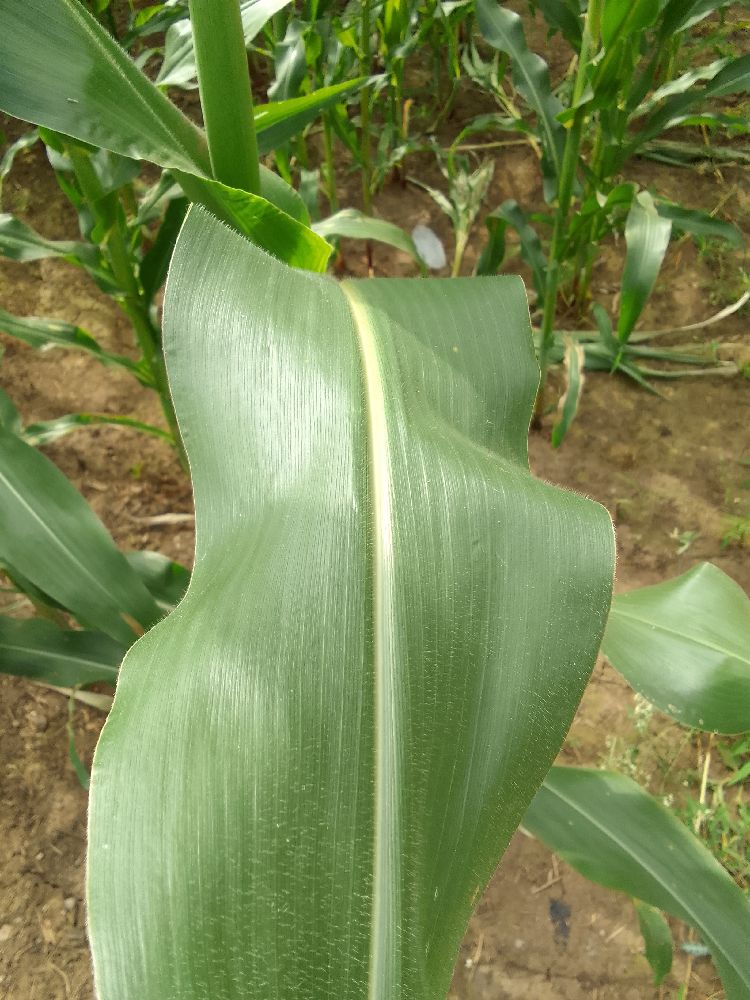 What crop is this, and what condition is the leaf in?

maize, healthy
